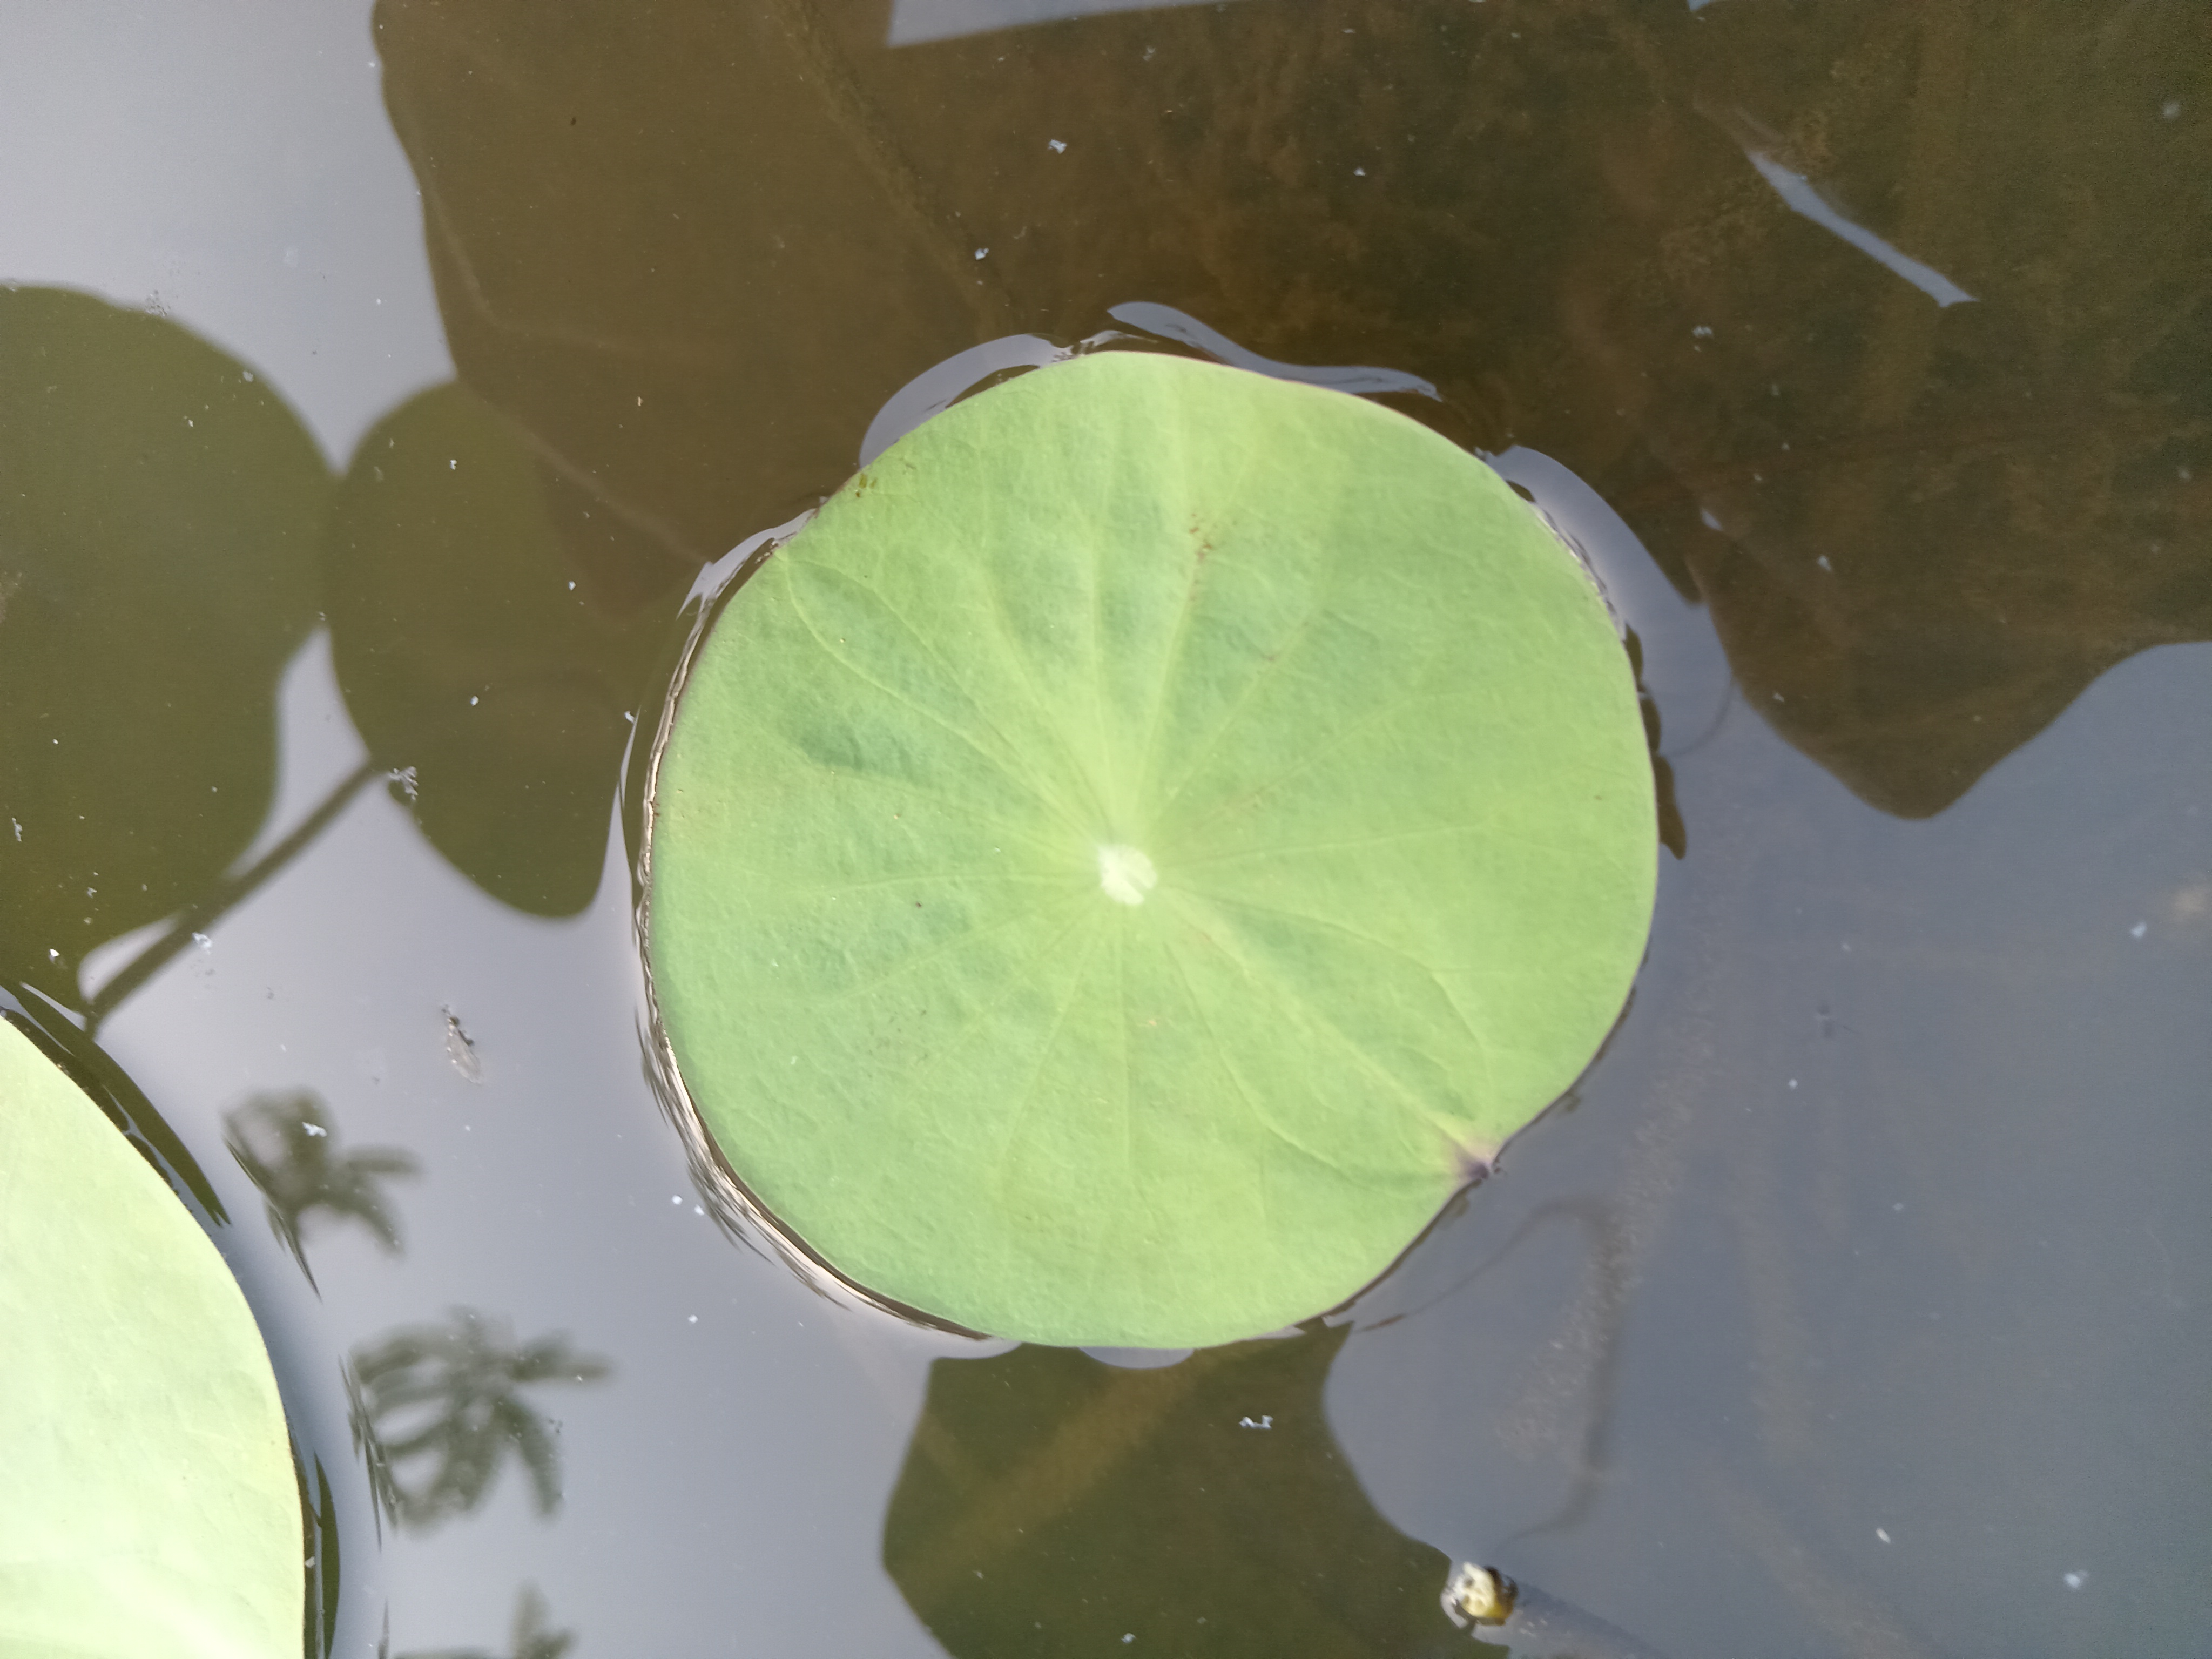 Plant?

lotus
